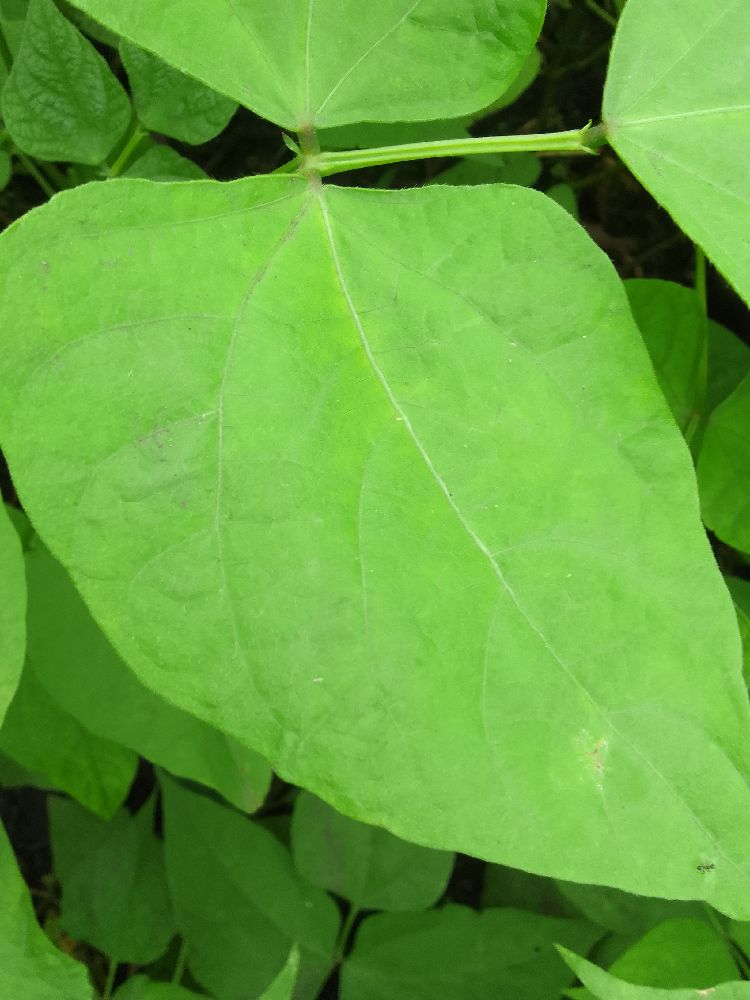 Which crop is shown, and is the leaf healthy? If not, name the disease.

common bean, healthy
